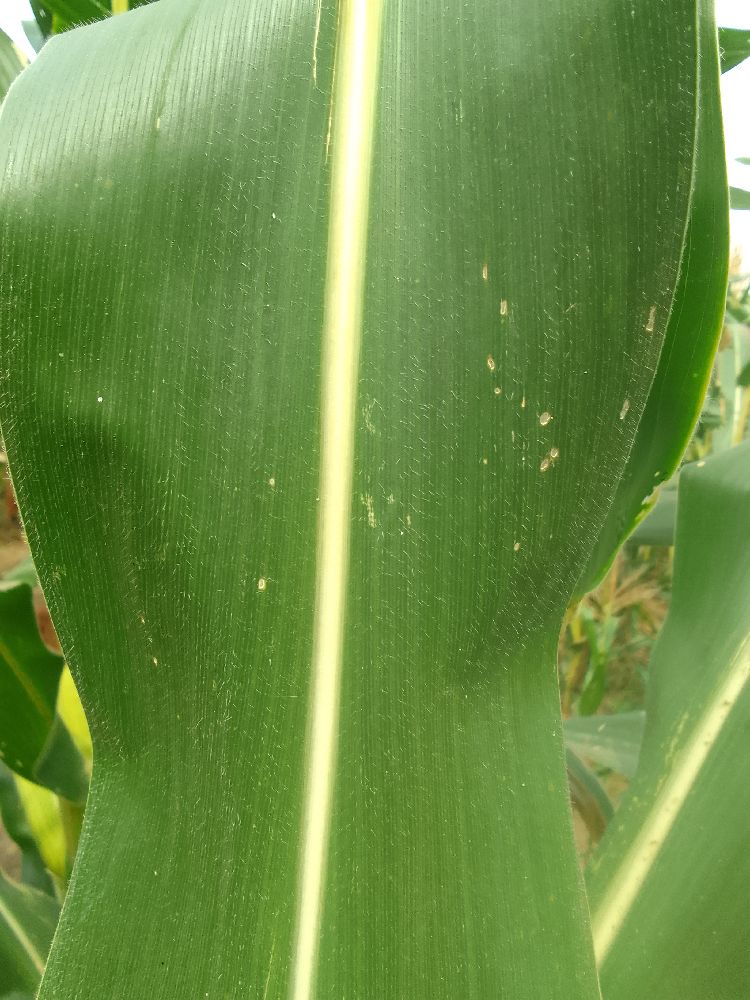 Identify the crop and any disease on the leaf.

maize, healthy
